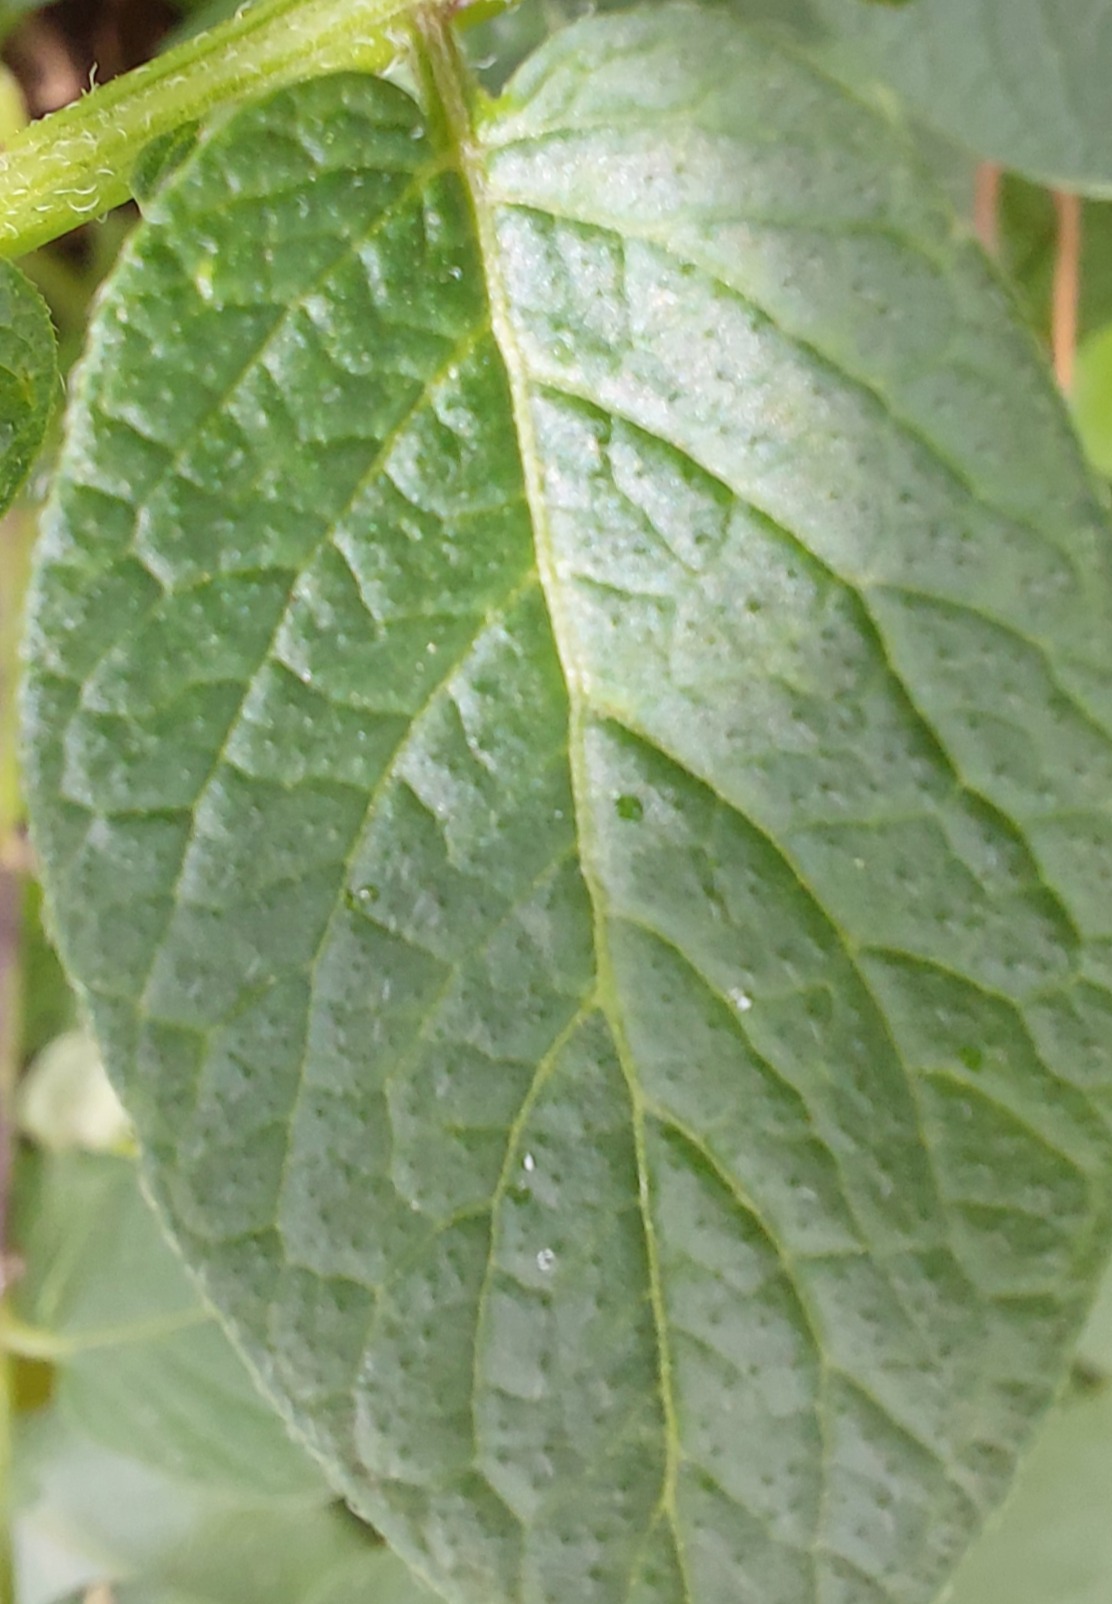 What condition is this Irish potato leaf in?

healthy
